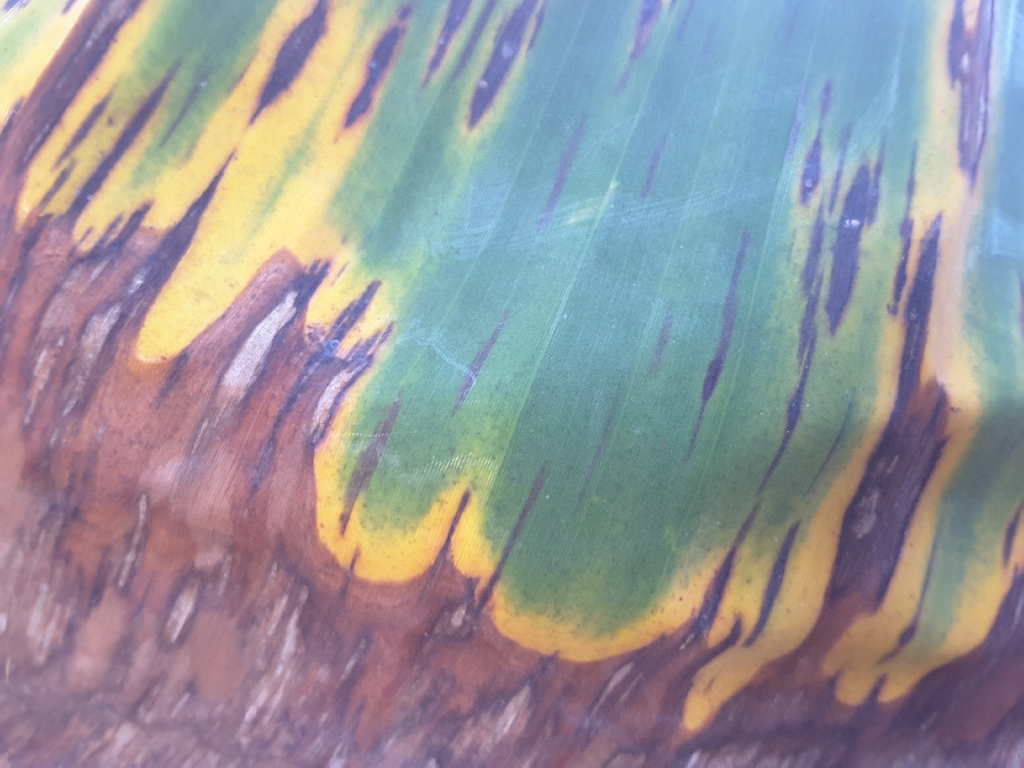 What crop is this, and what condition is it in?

banana, black sigatoka
